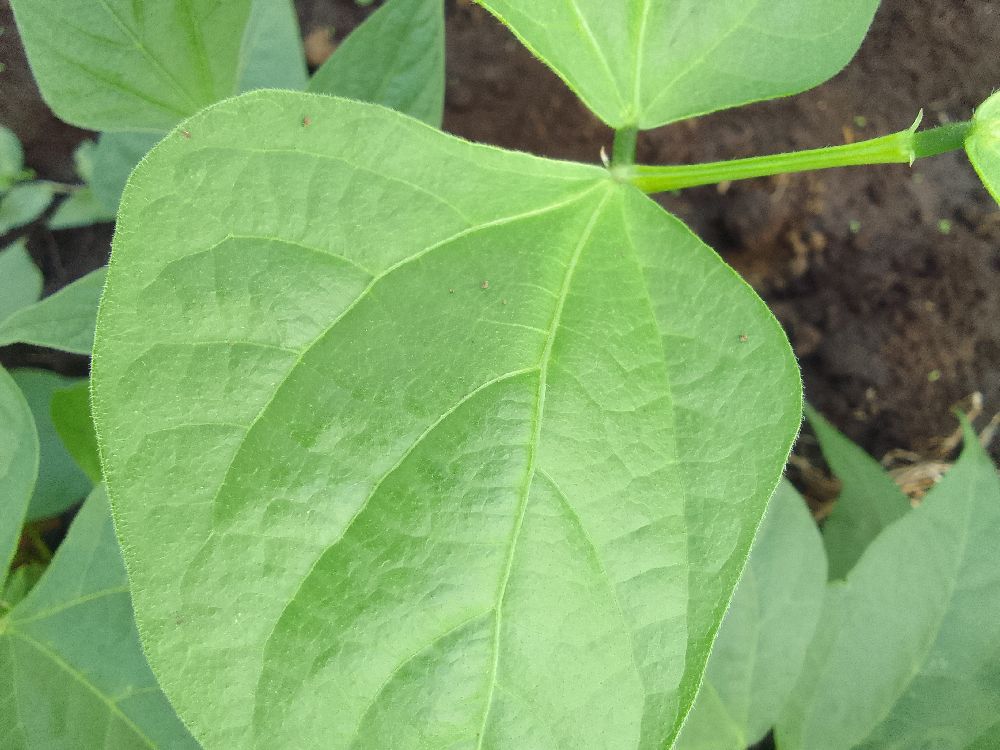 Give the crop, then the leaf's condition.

common bean, healthy
